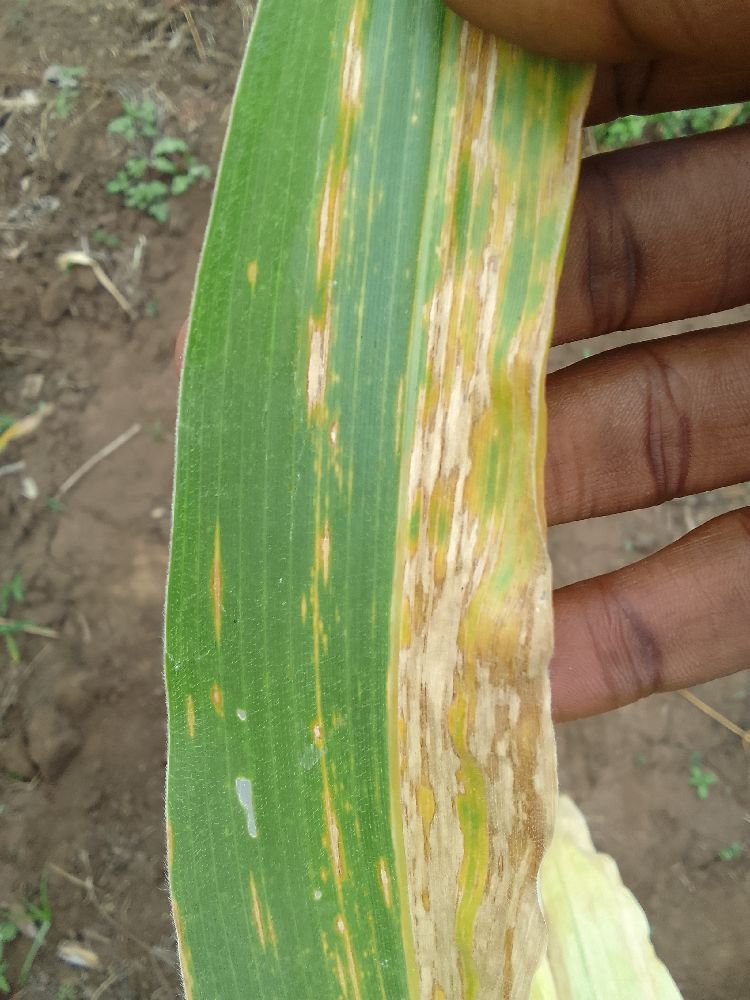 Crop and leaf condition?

maize, maize lethal necrosis
